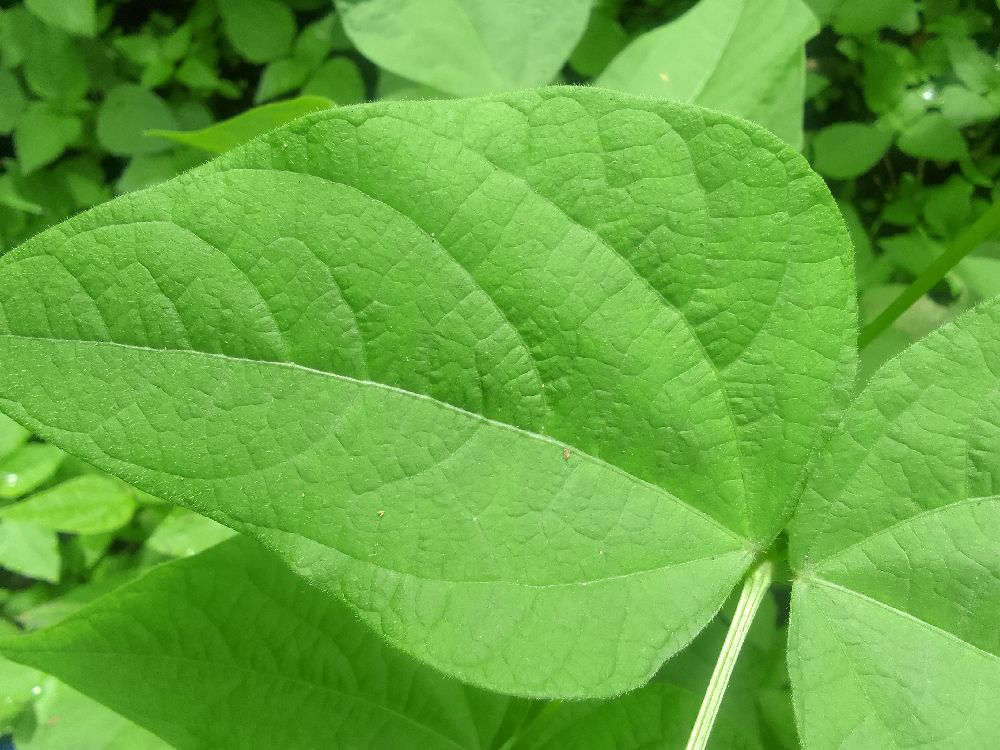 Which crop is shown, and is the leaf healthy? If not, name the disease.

common bean, healthy
